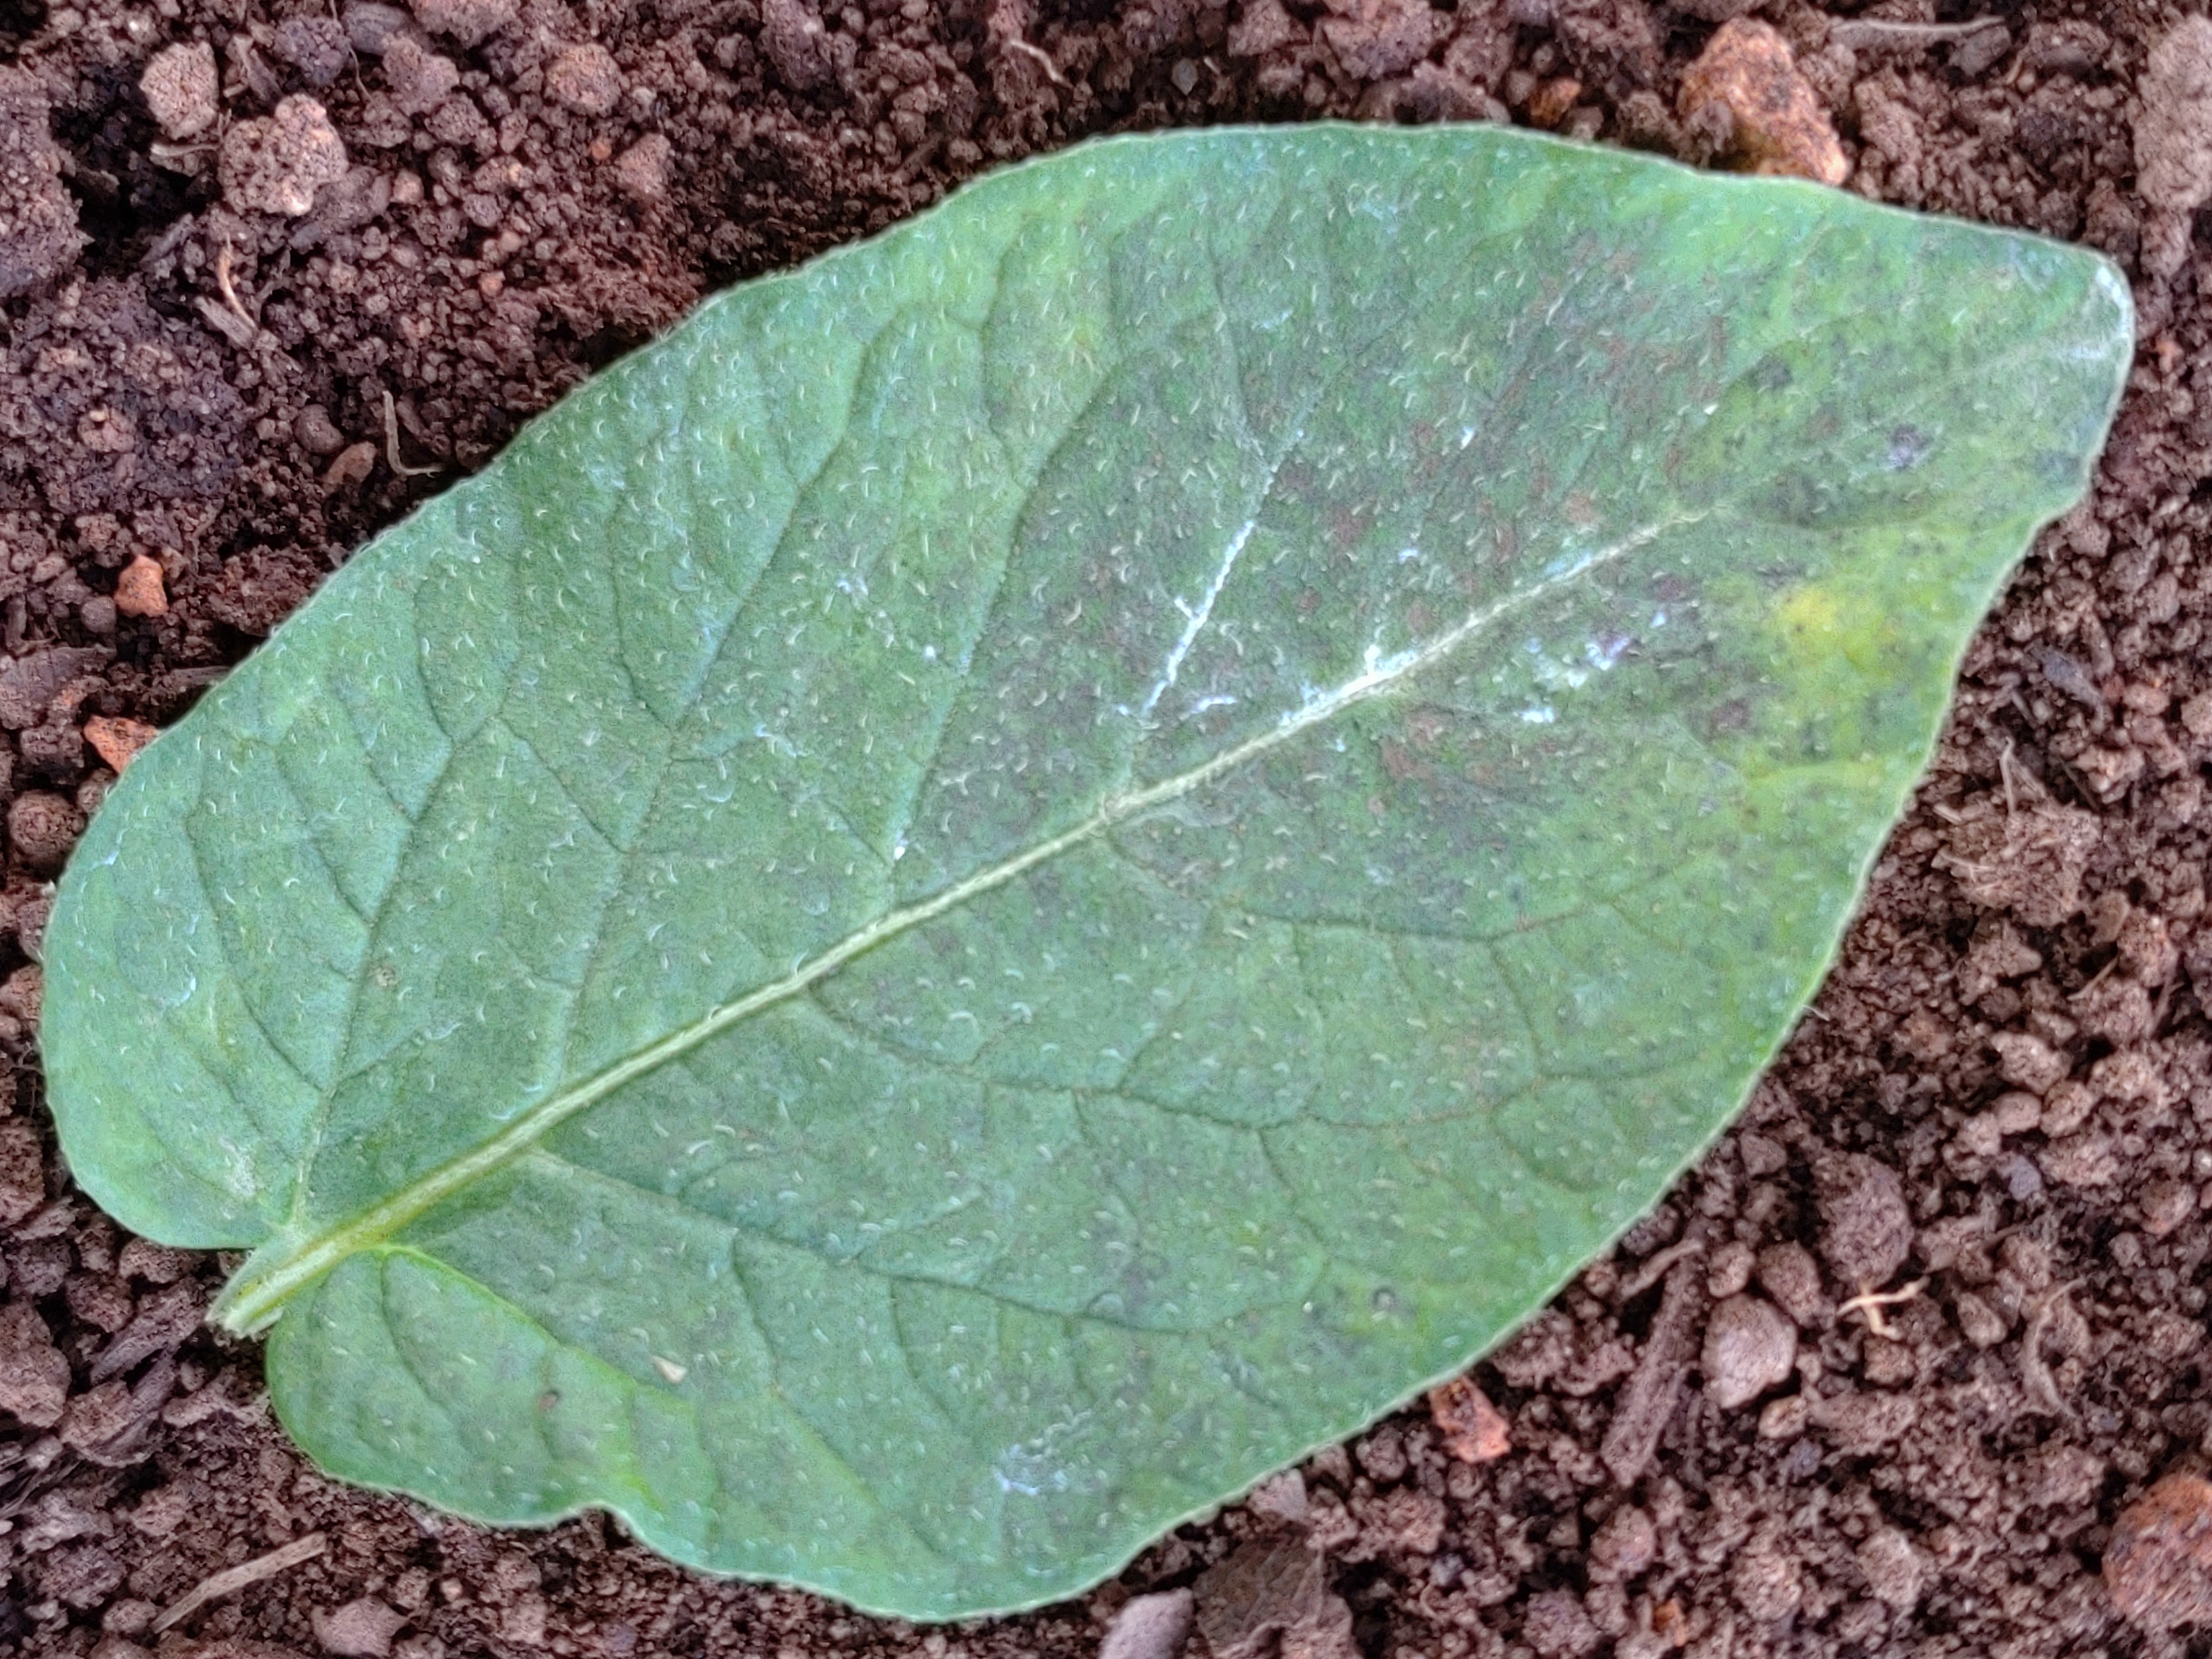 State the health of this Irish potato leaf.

late blight
